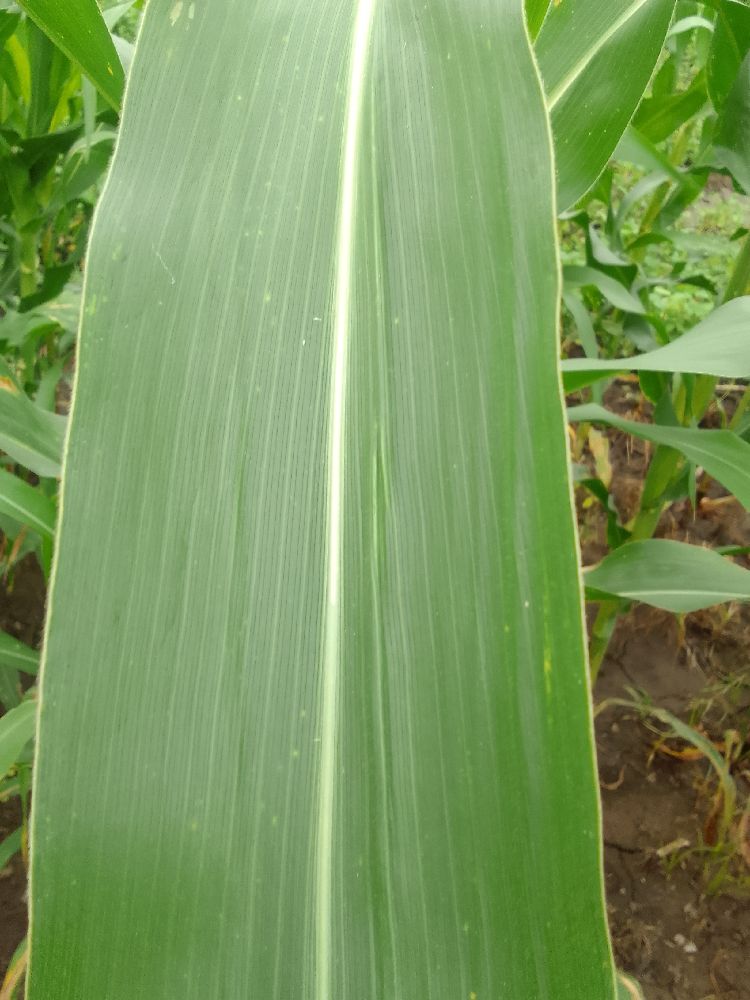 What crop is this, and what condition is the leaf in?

maize, healthy
